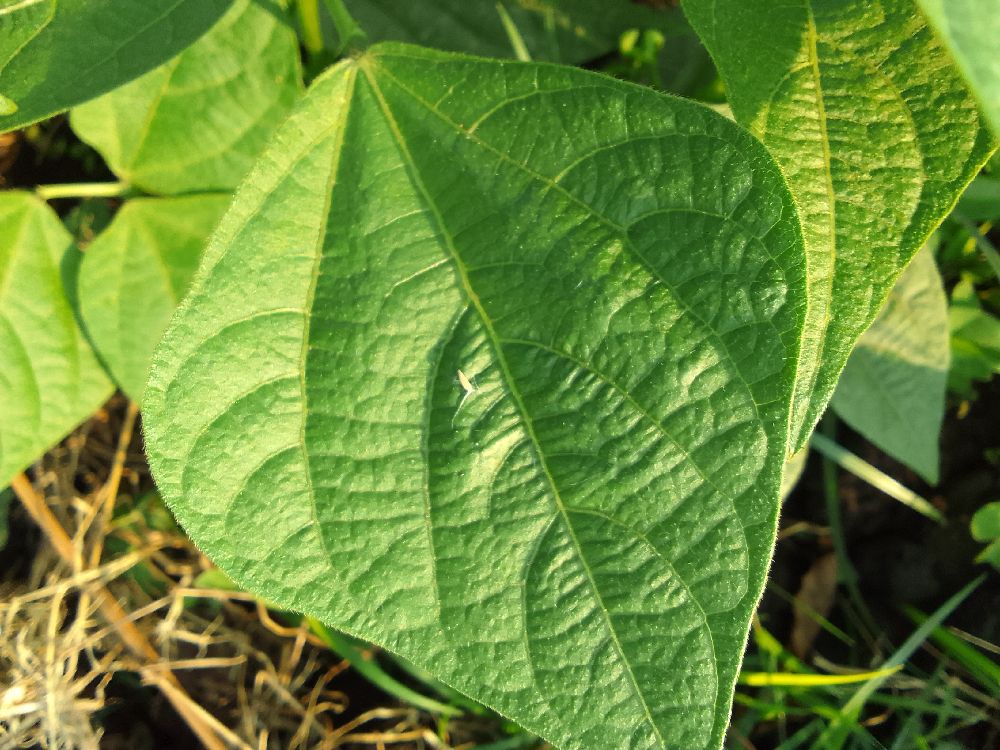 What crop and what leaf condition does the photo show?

common bean, healthy
